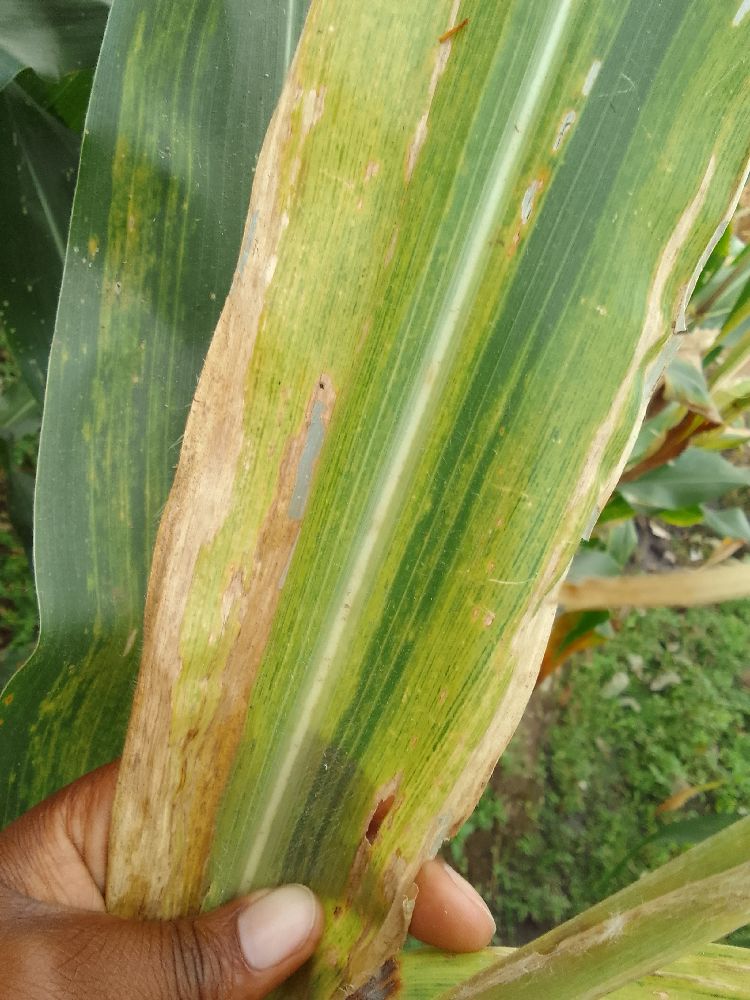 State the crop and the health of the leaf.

maize, maize lethal necrosis
